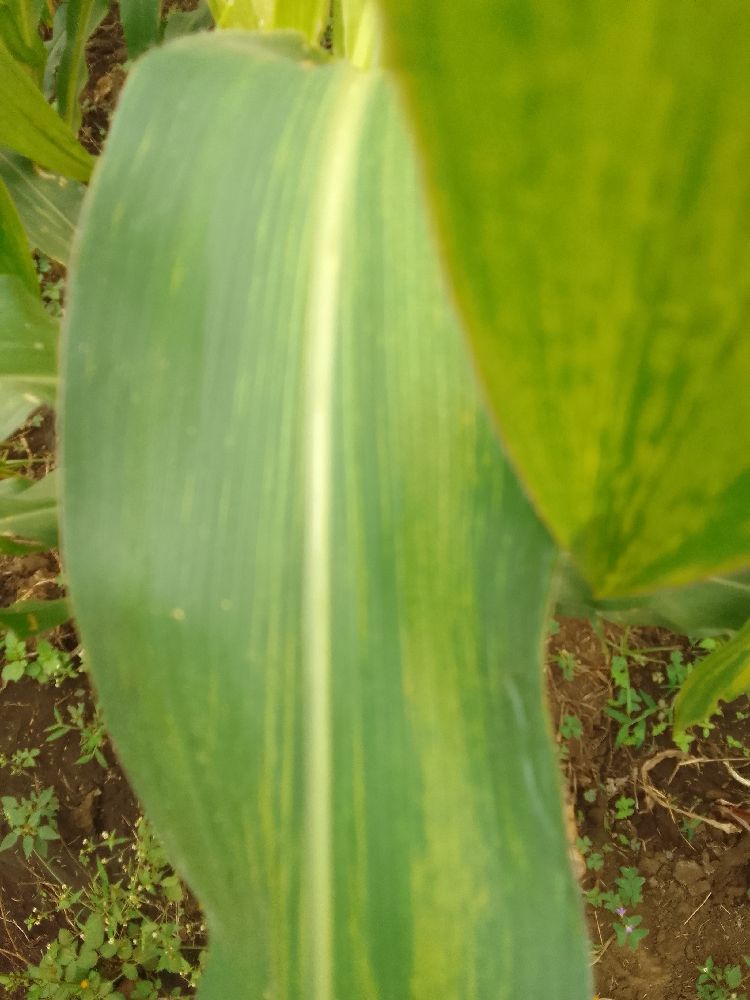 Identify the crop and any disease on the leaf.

maize, maize lethal necrosis
